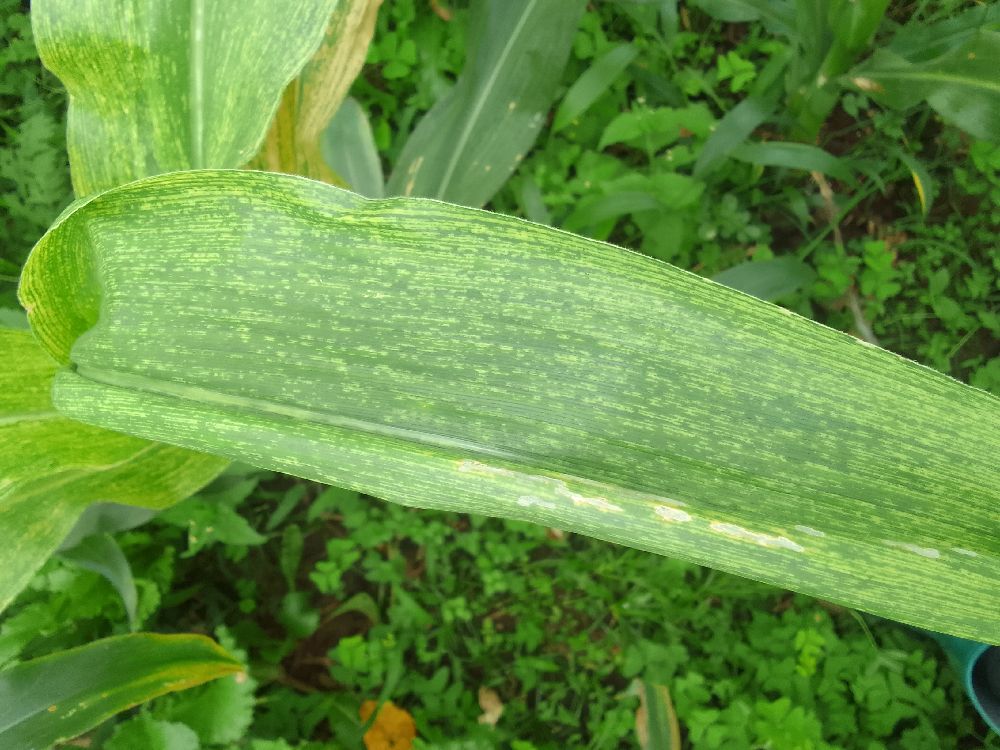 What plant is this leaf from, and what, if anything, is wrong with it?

maize, maize lethal necrosis
